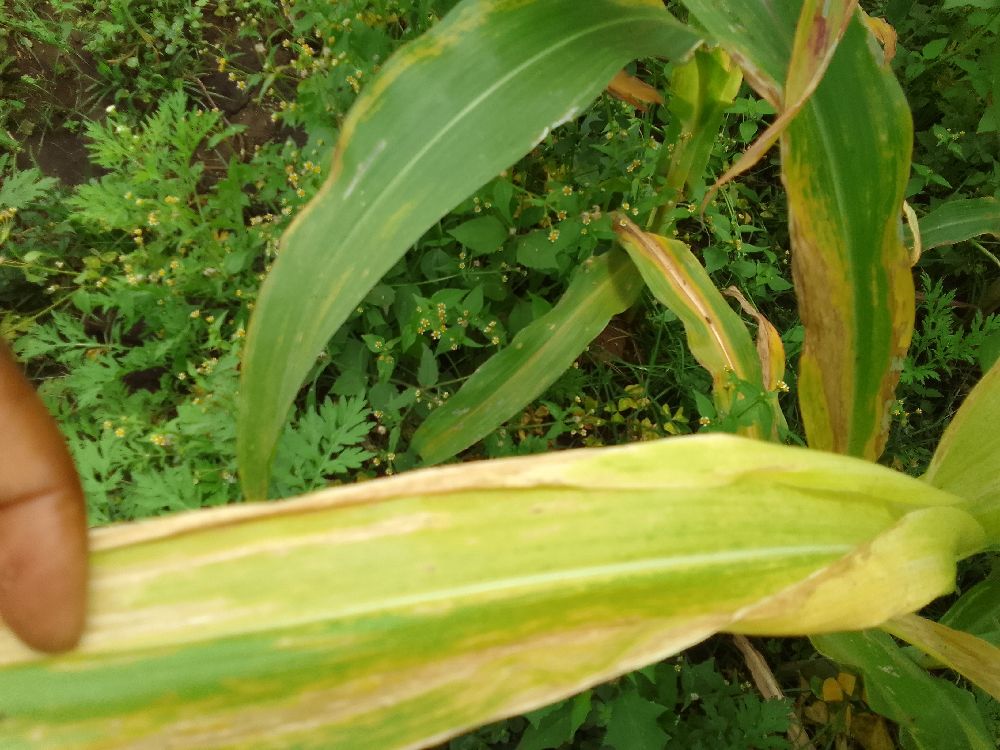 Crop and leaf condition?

maize, maize lethal necrosis
